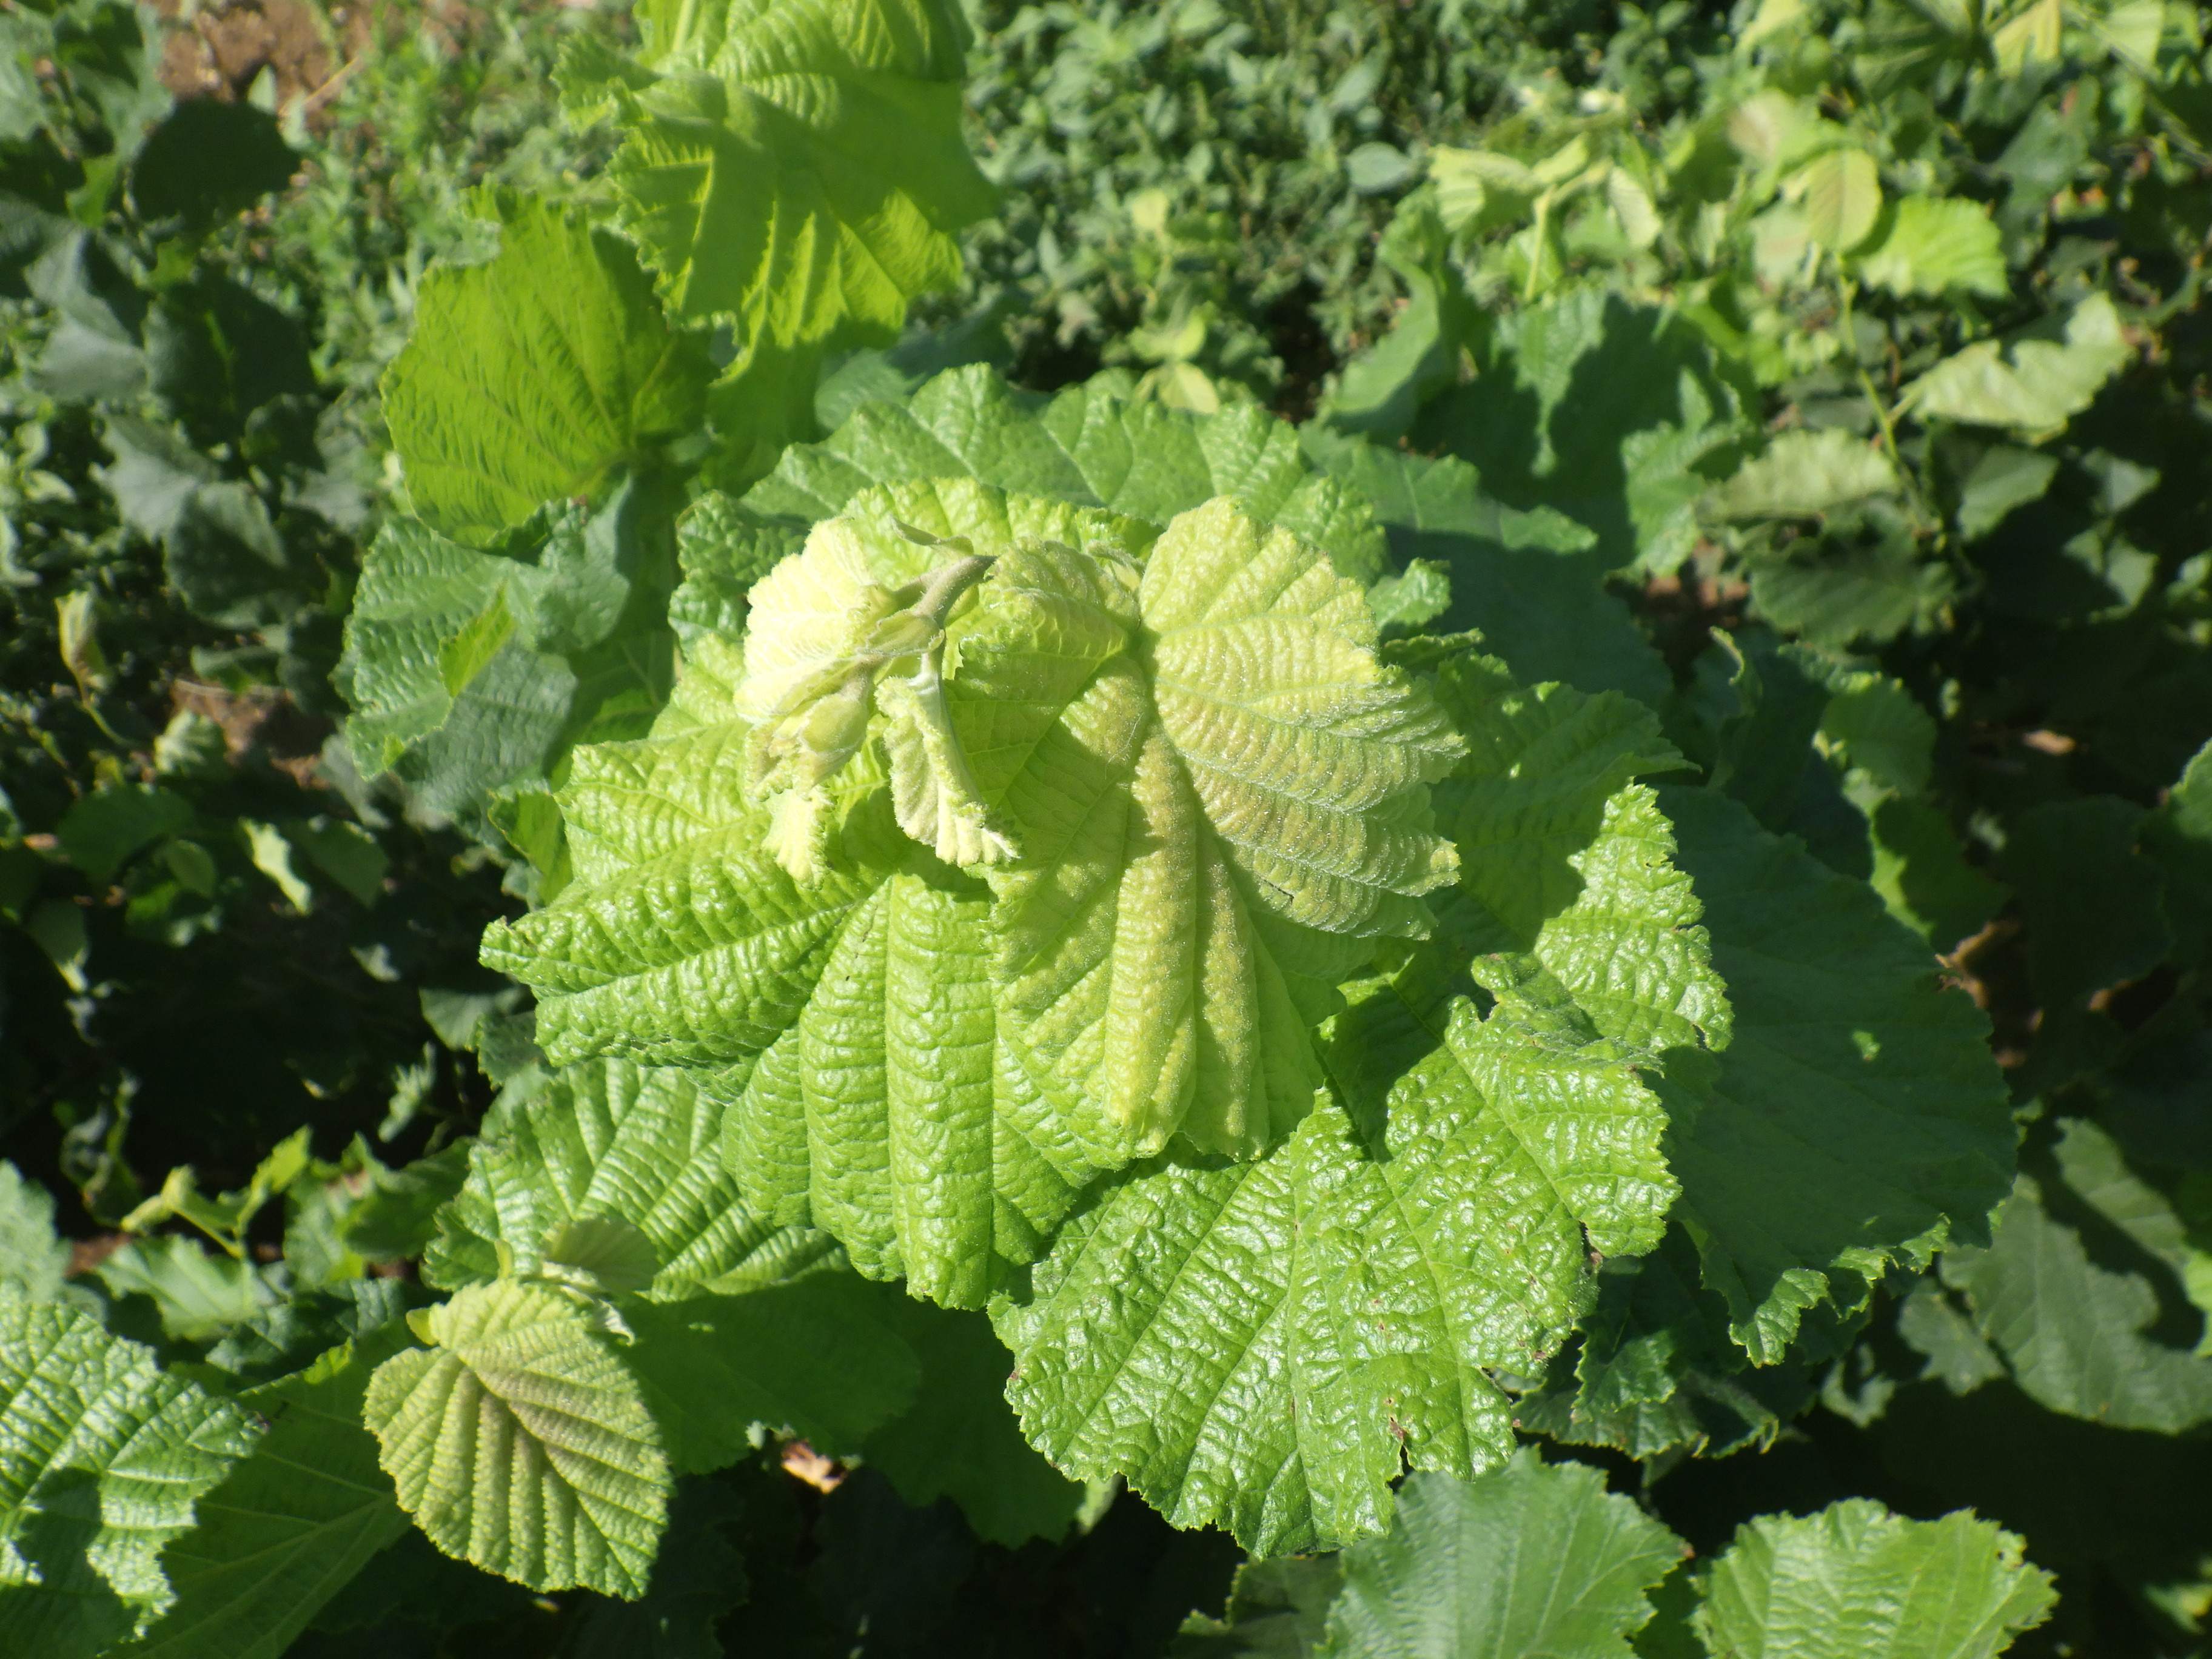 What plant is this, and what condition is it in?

hazel, phytophagous
